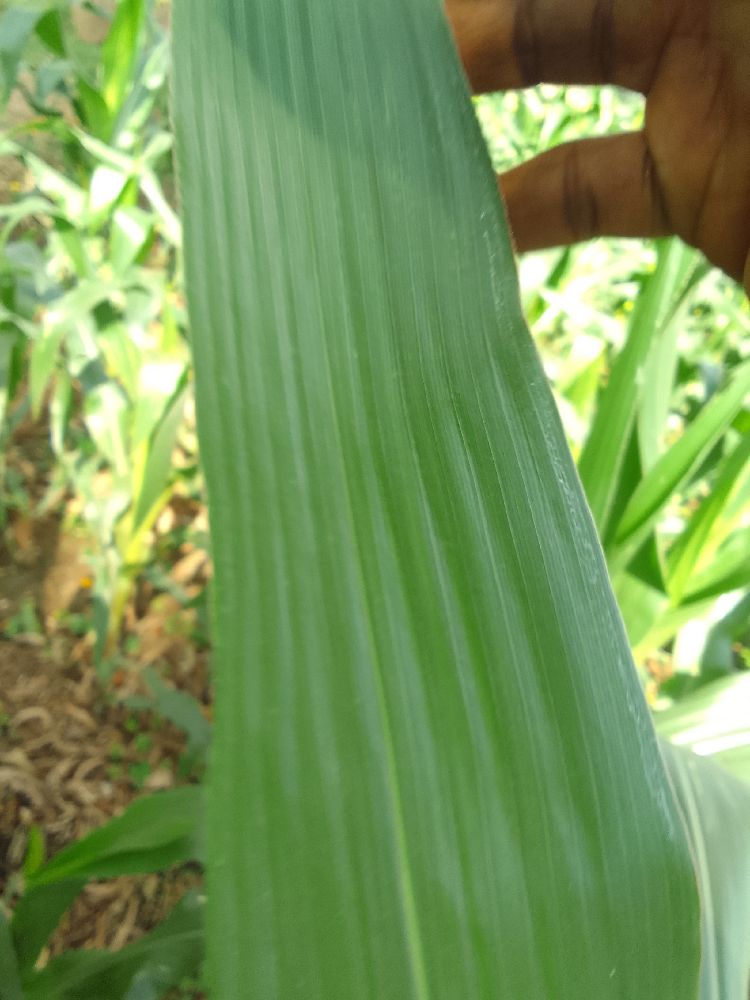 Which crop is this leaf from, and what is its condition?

maize, healthy
